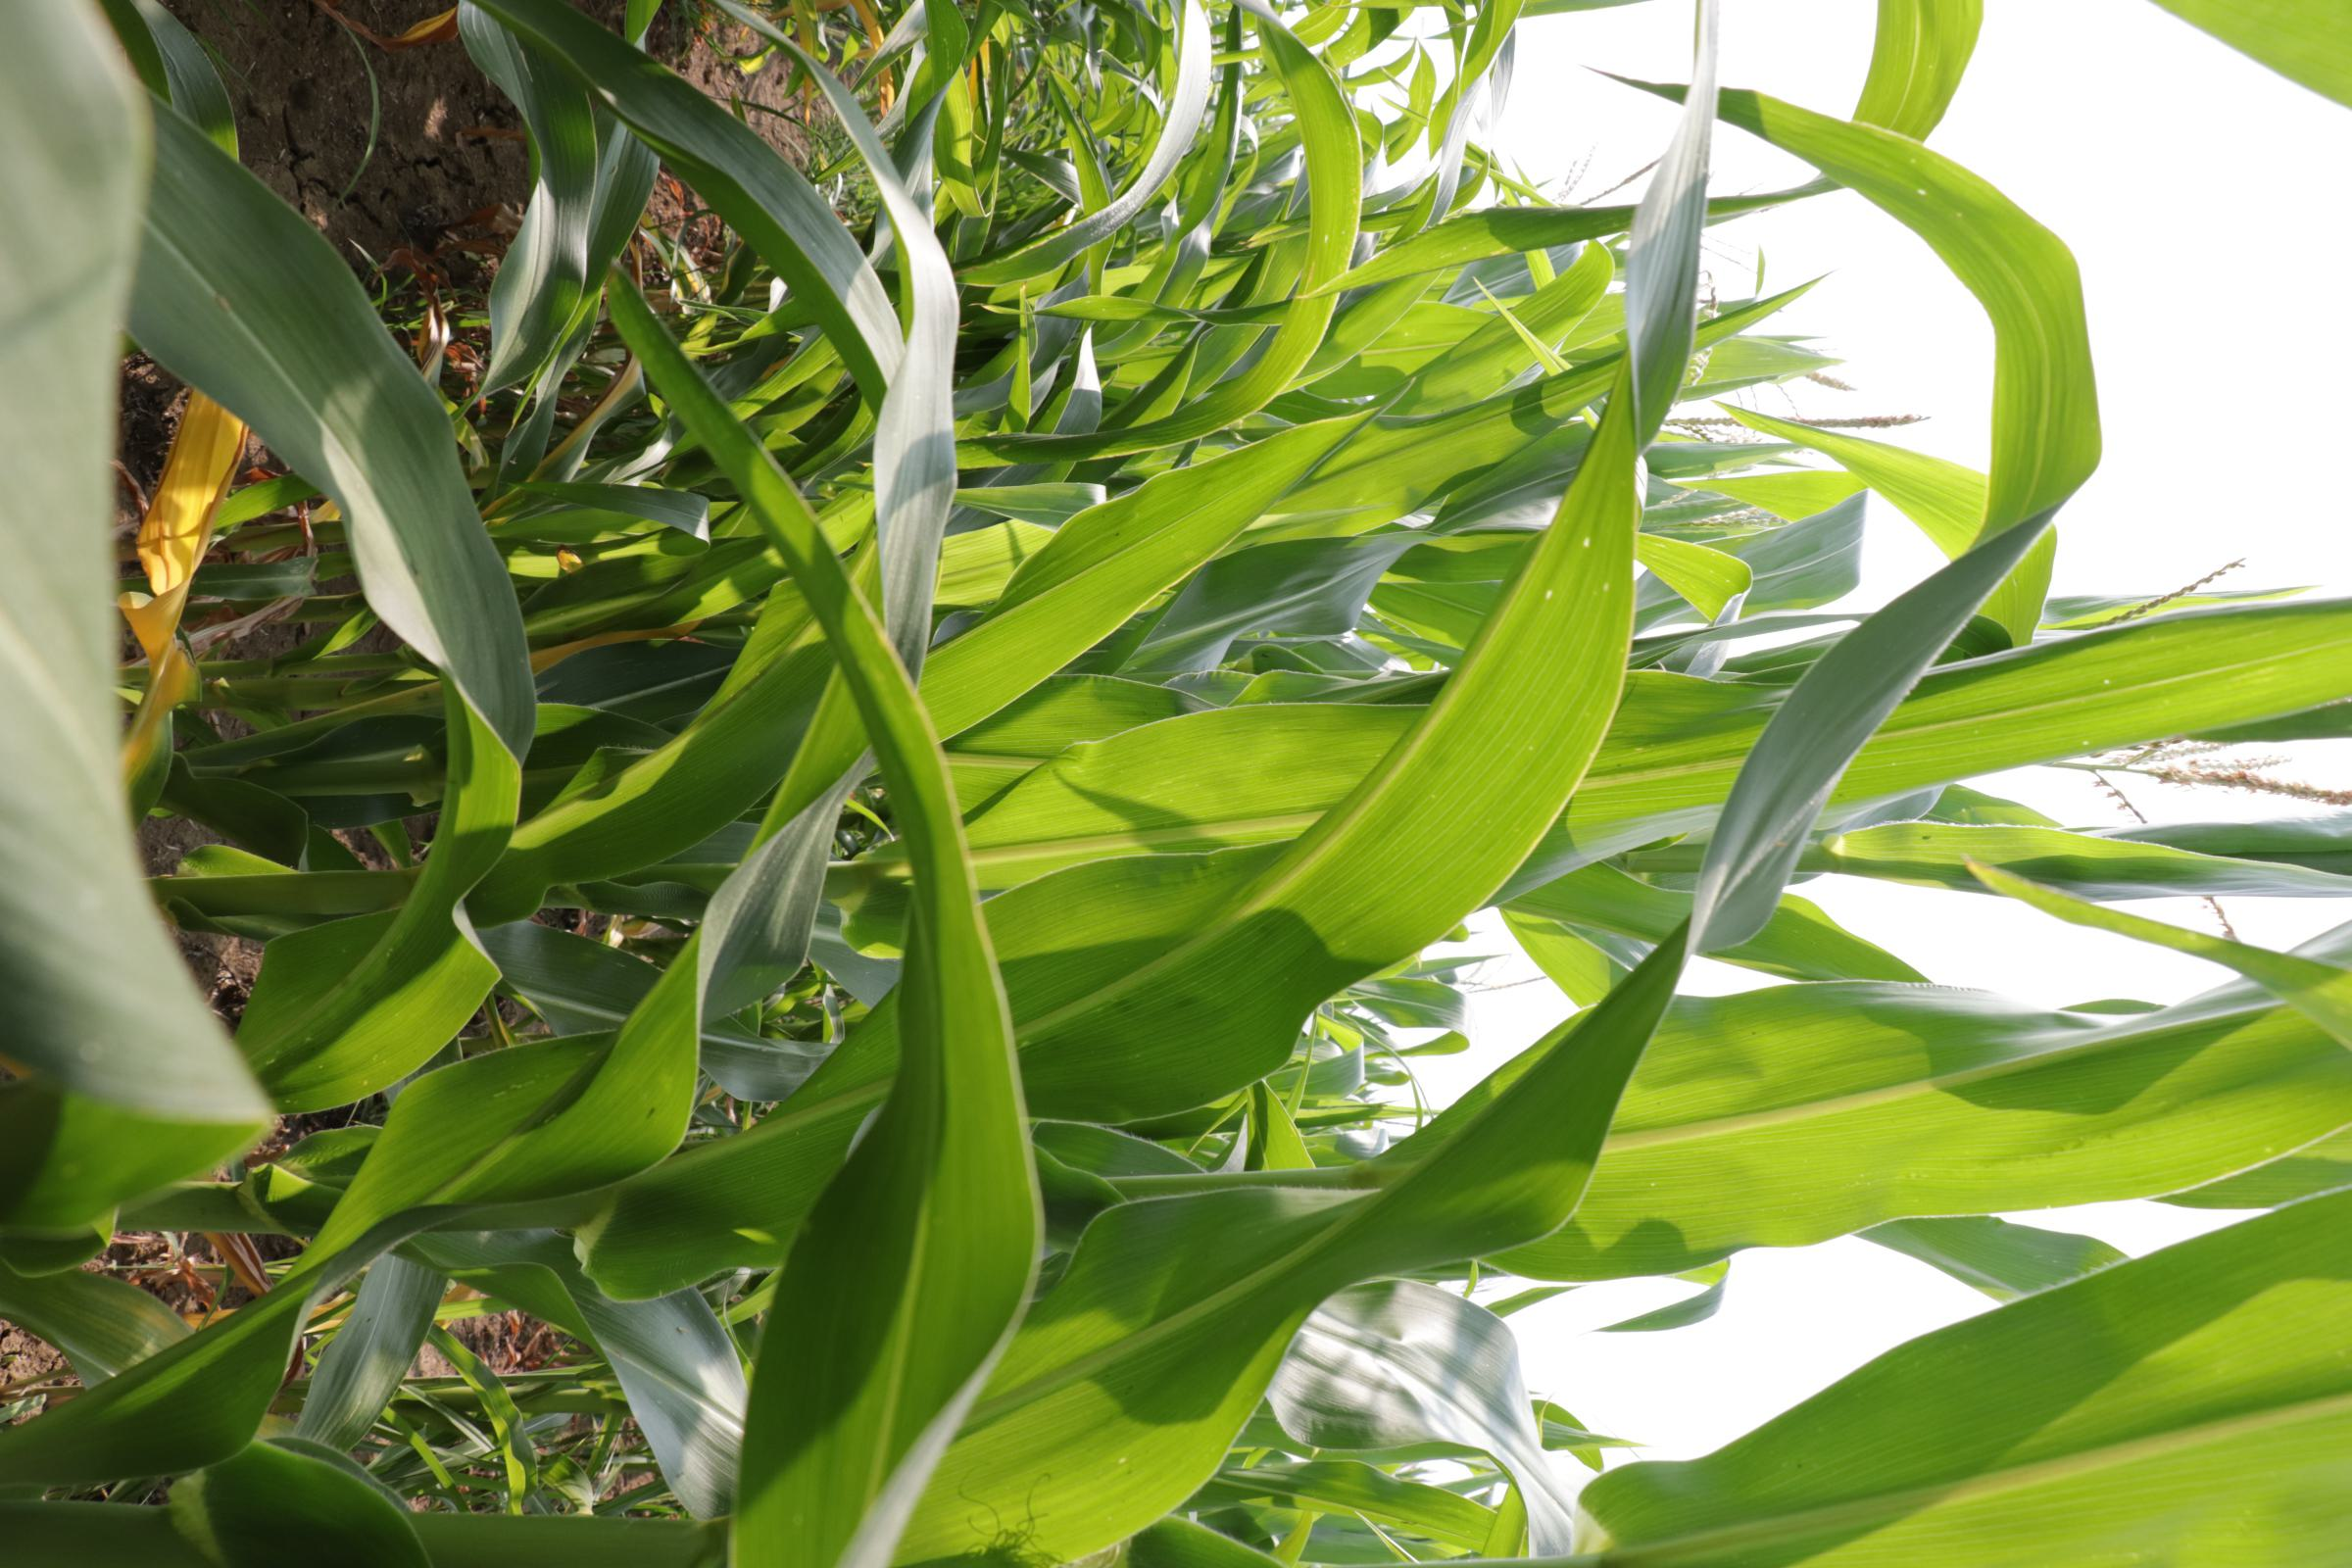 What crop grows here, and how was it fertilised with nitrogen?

maize, reduced nitrogen fertilisation
